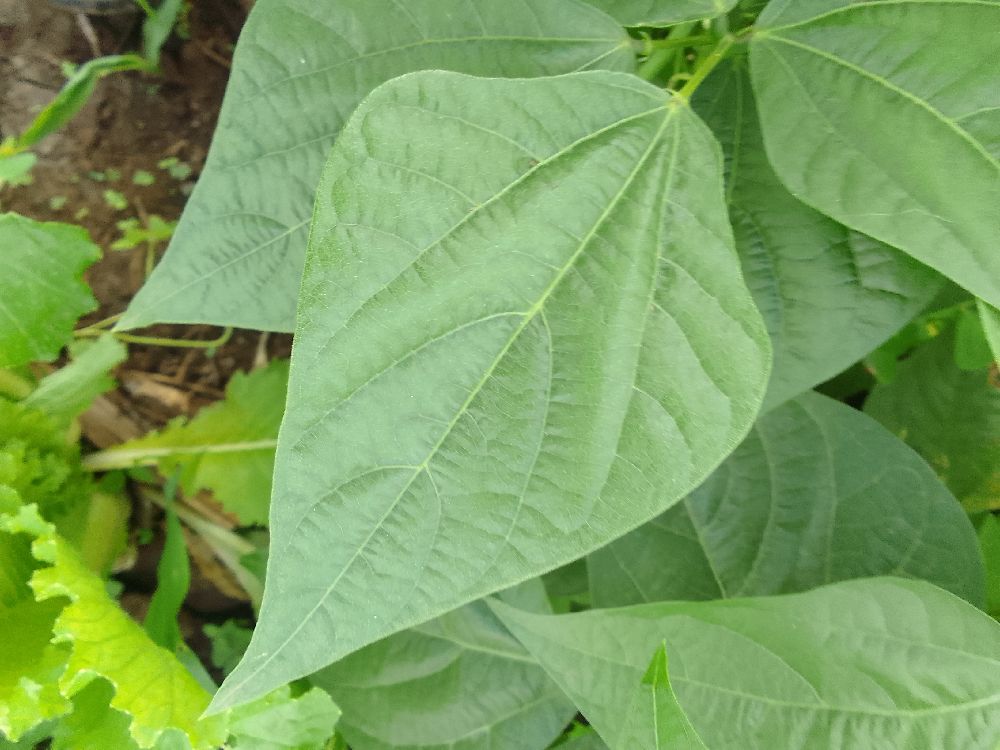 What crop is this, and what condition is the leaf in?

common bean, healthy
